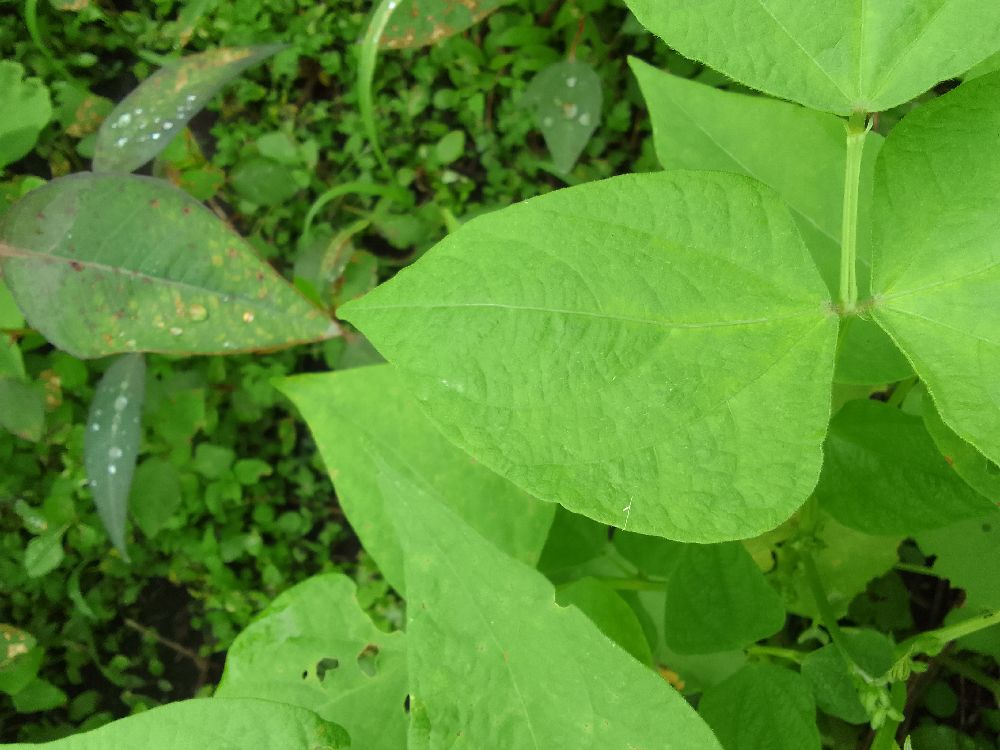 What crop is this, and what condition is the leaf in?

common bean, healthy
